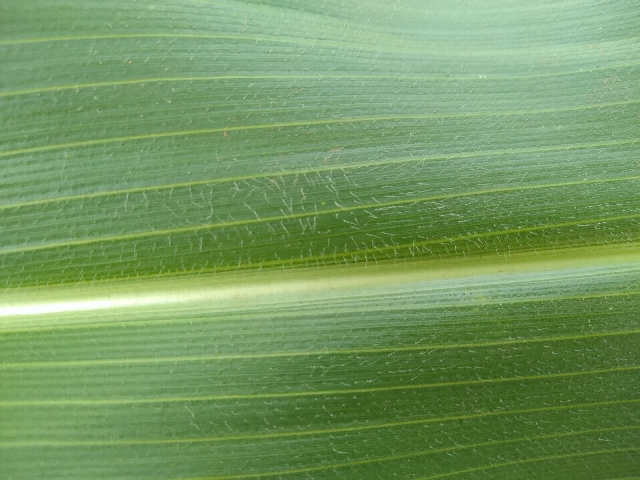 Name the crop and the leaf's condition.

maize, healthy
